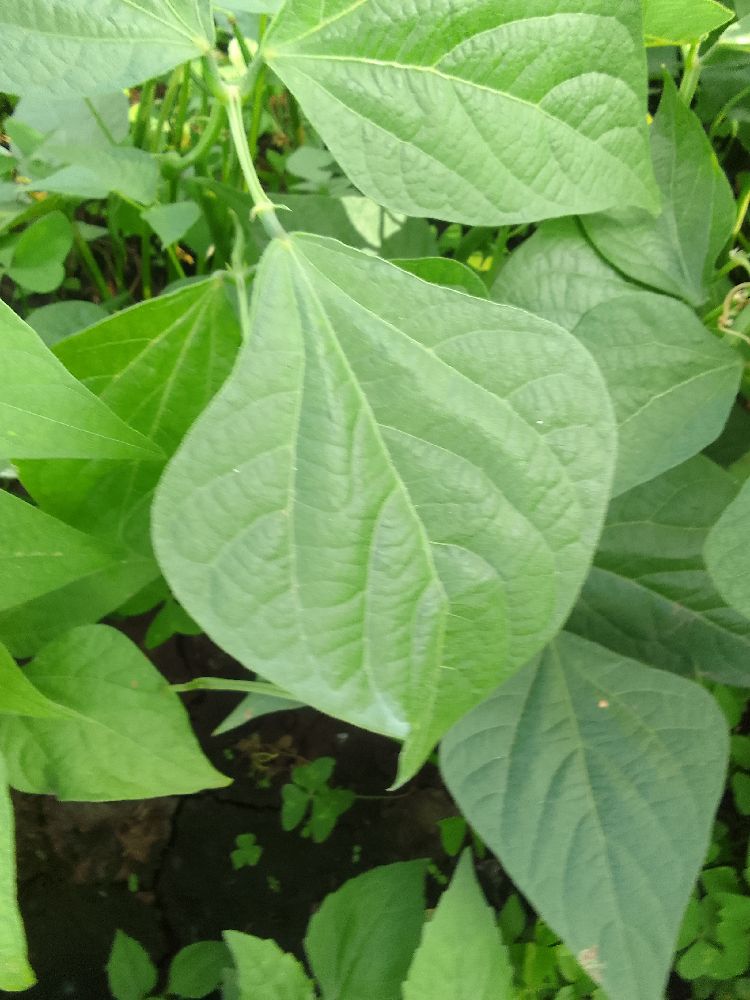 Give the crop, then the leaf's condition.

common bean, healthy
